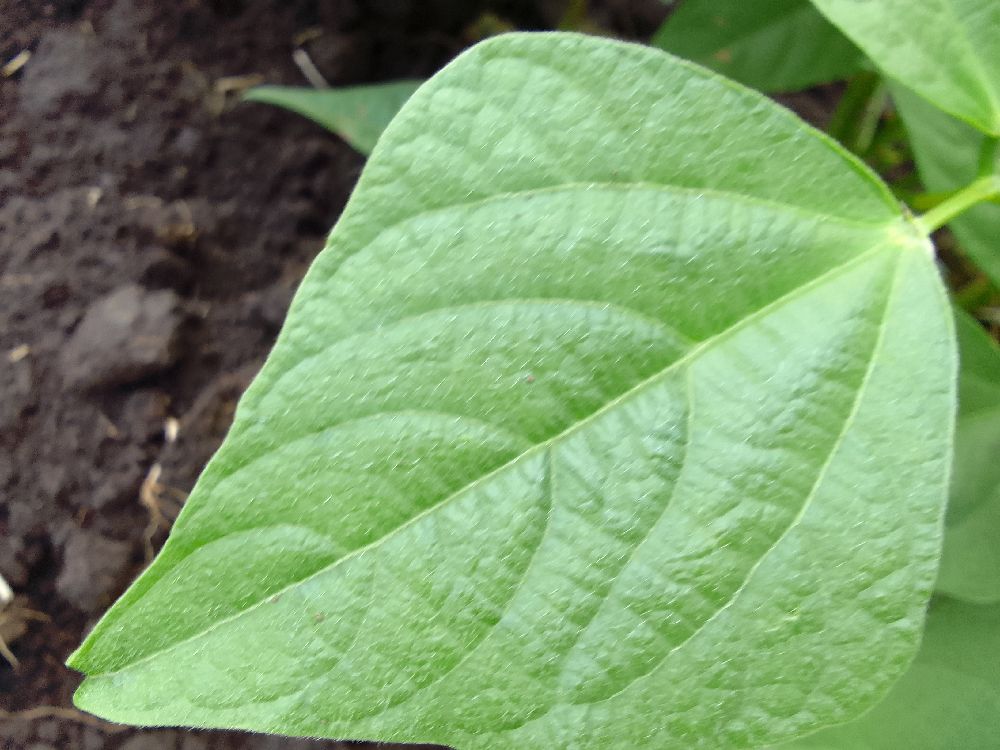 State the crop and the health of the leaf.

common bean, healthy
